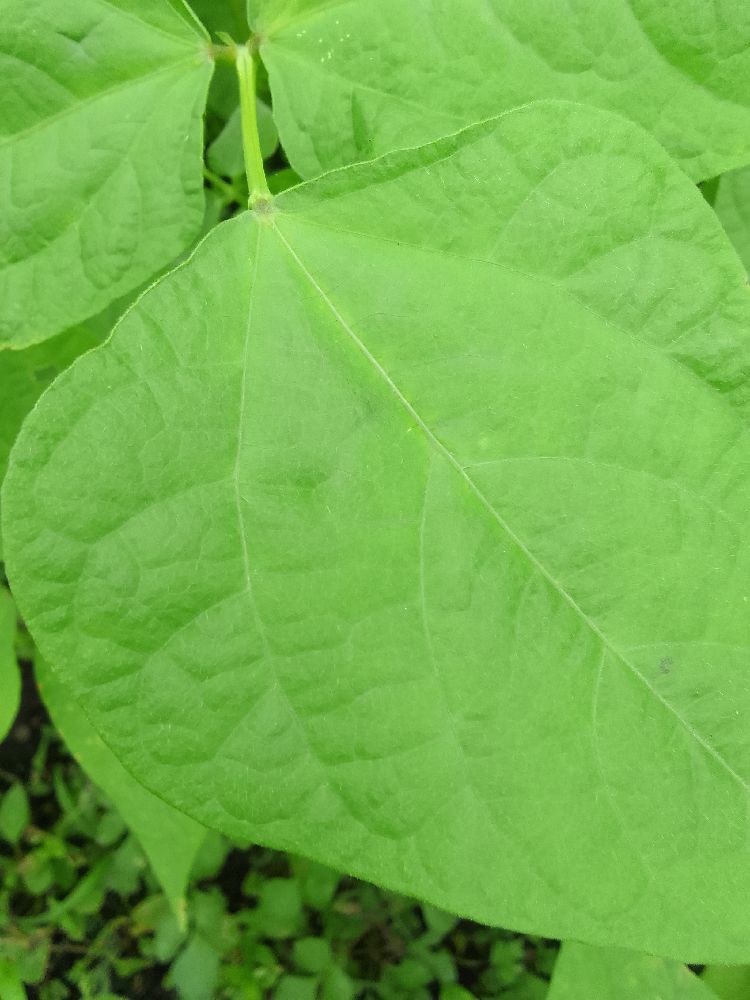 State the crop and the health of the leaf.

common bean, healthy
